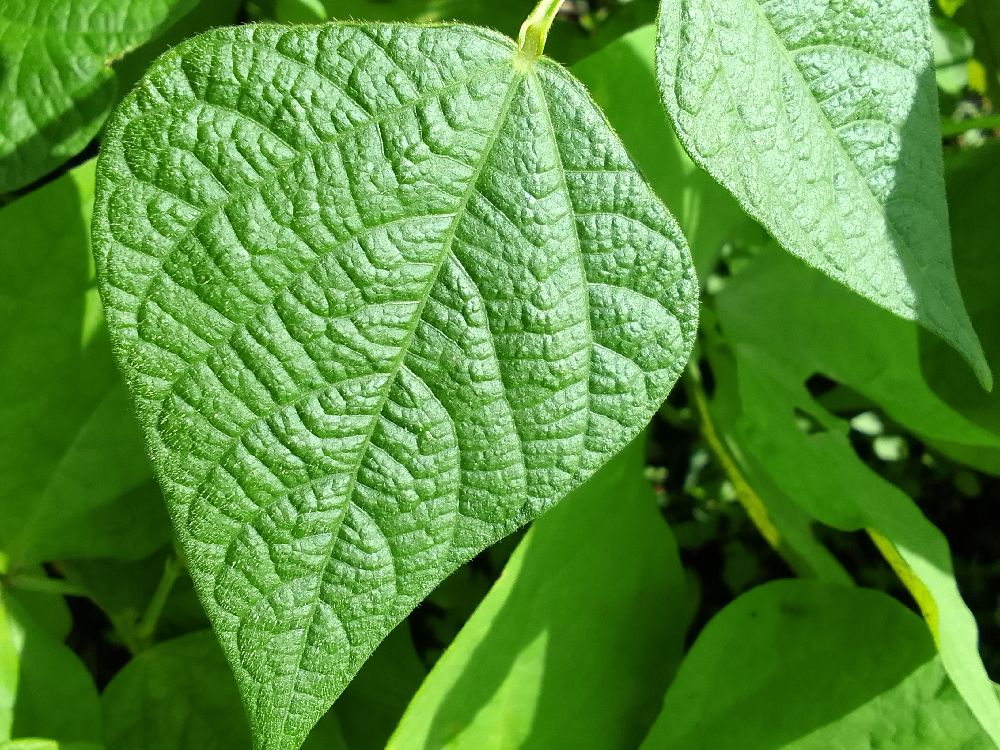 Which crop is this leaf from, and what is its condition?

common bean, healthy
